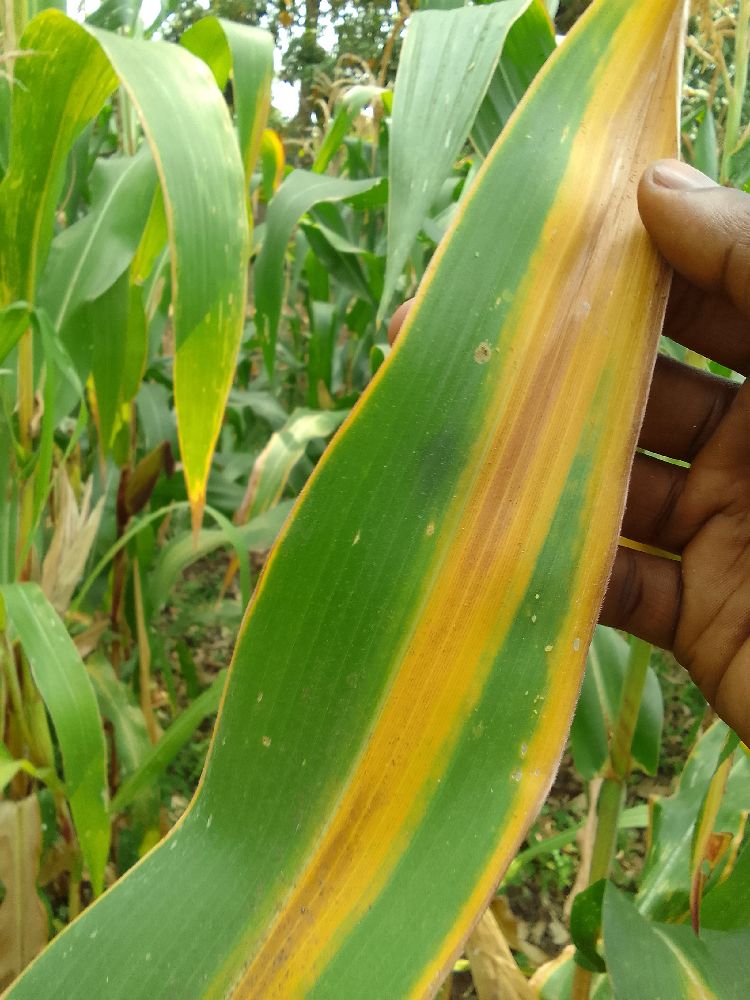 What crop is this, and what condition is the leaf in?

maize, maize lethal necrosis
